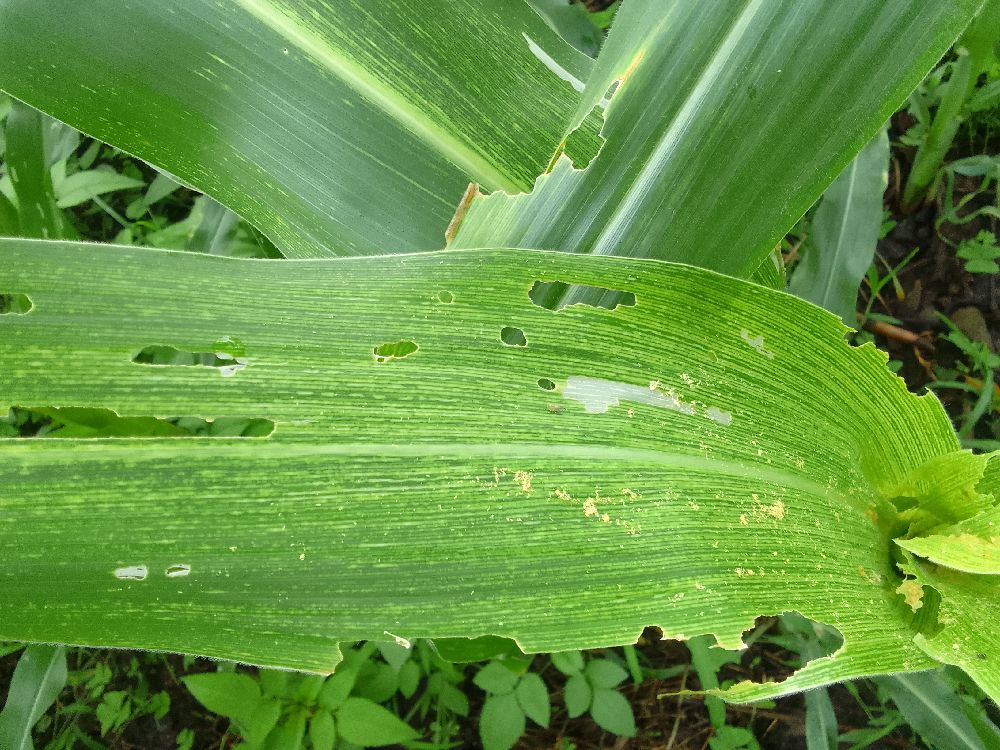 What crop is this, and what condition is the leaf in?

maize, healthy
